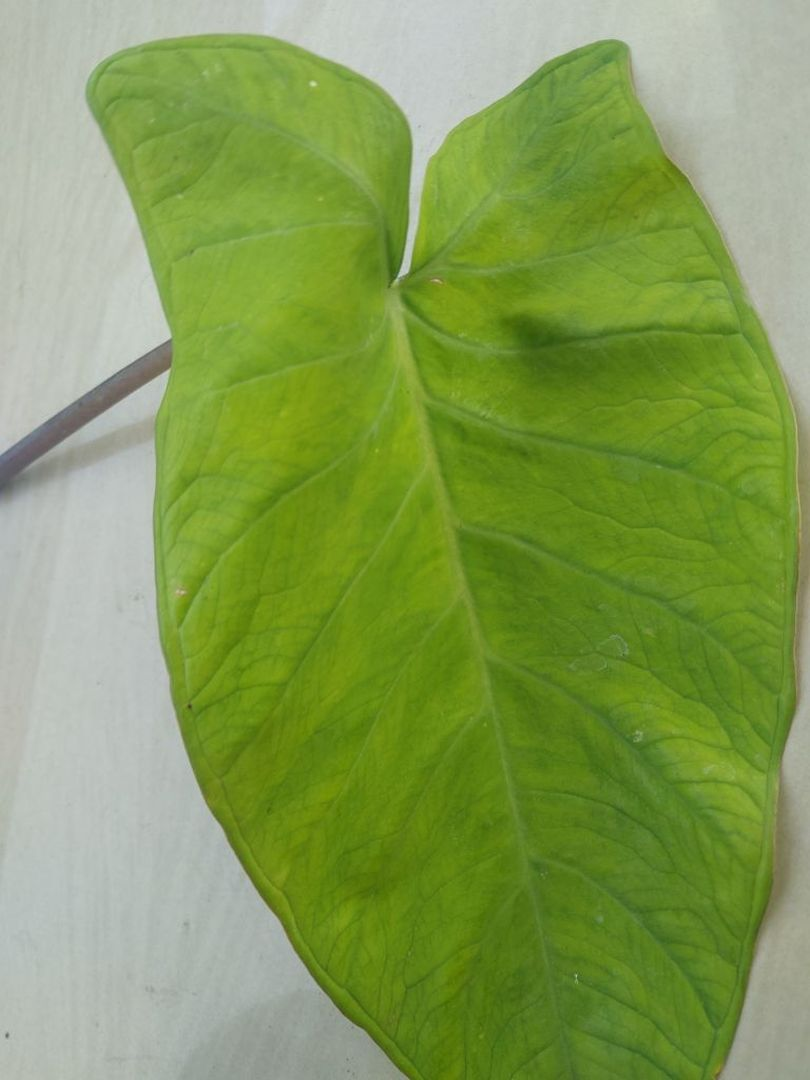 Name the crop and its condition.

taro, mosaic
